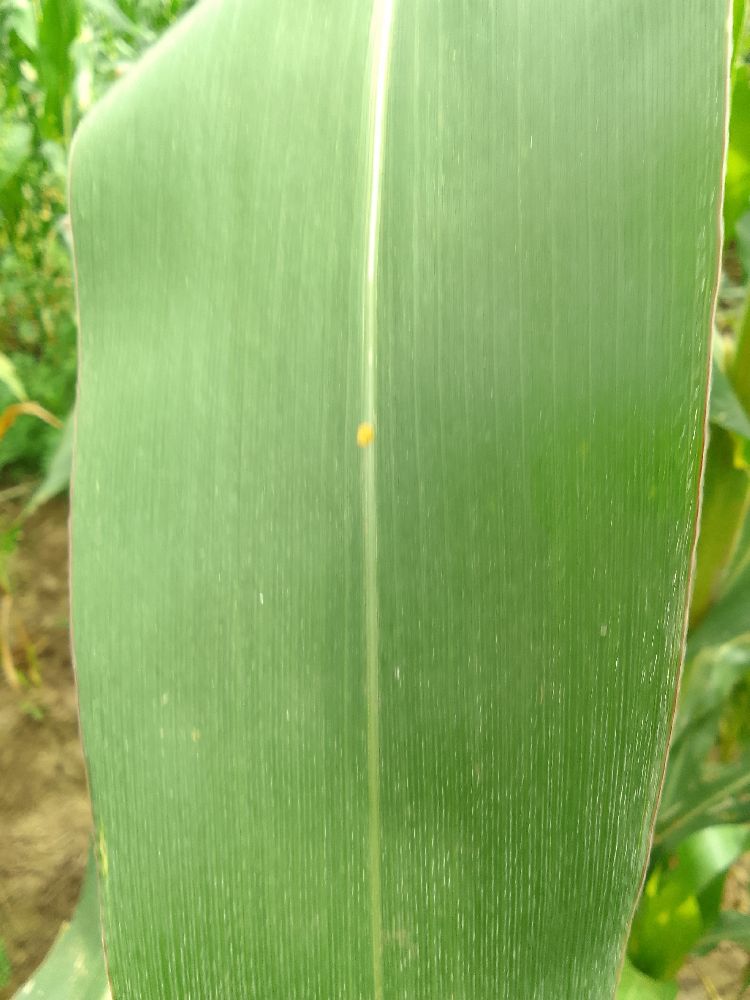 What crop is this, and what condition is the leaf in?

maize, healthy
